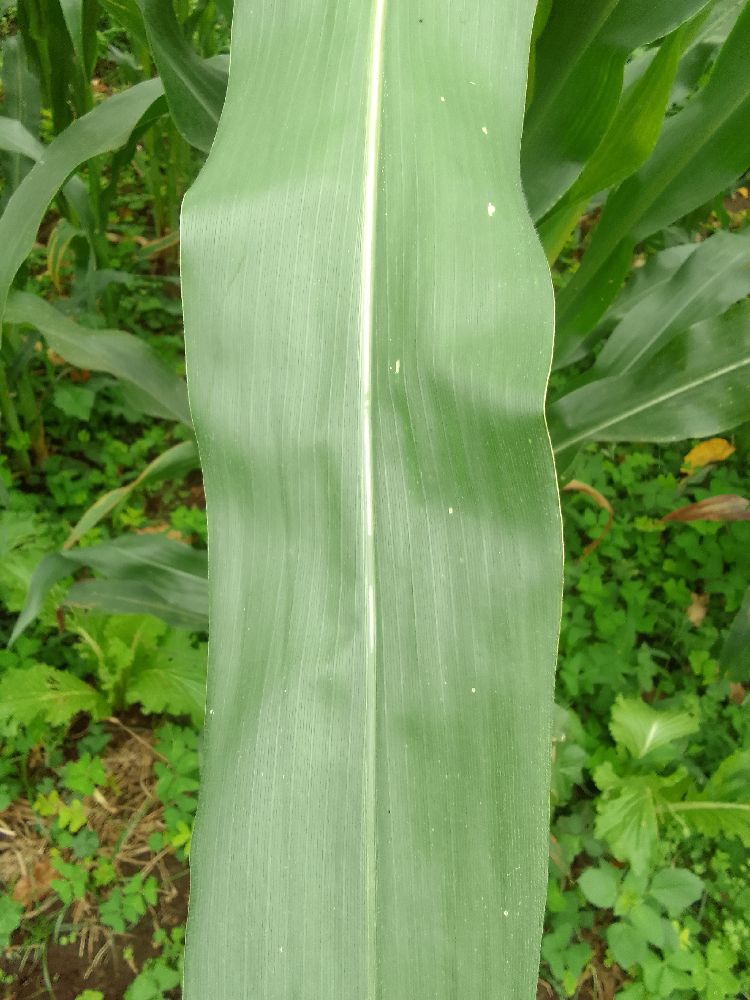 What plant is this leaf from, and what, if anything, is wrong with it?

maize, healthy
